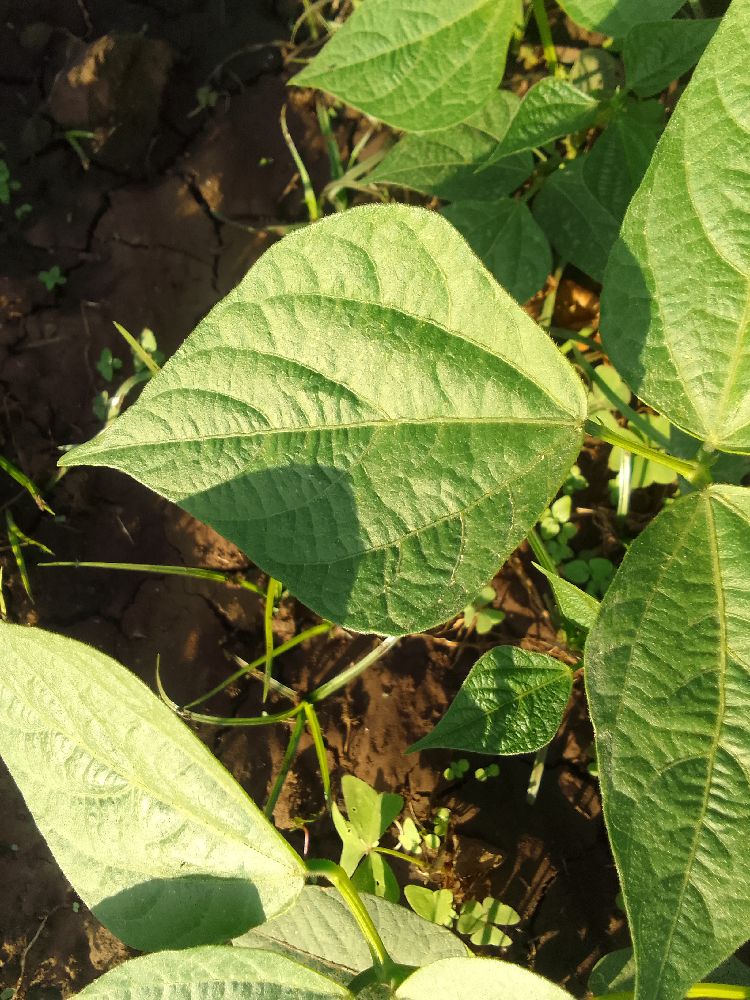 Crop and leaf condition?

common bean, healthy
